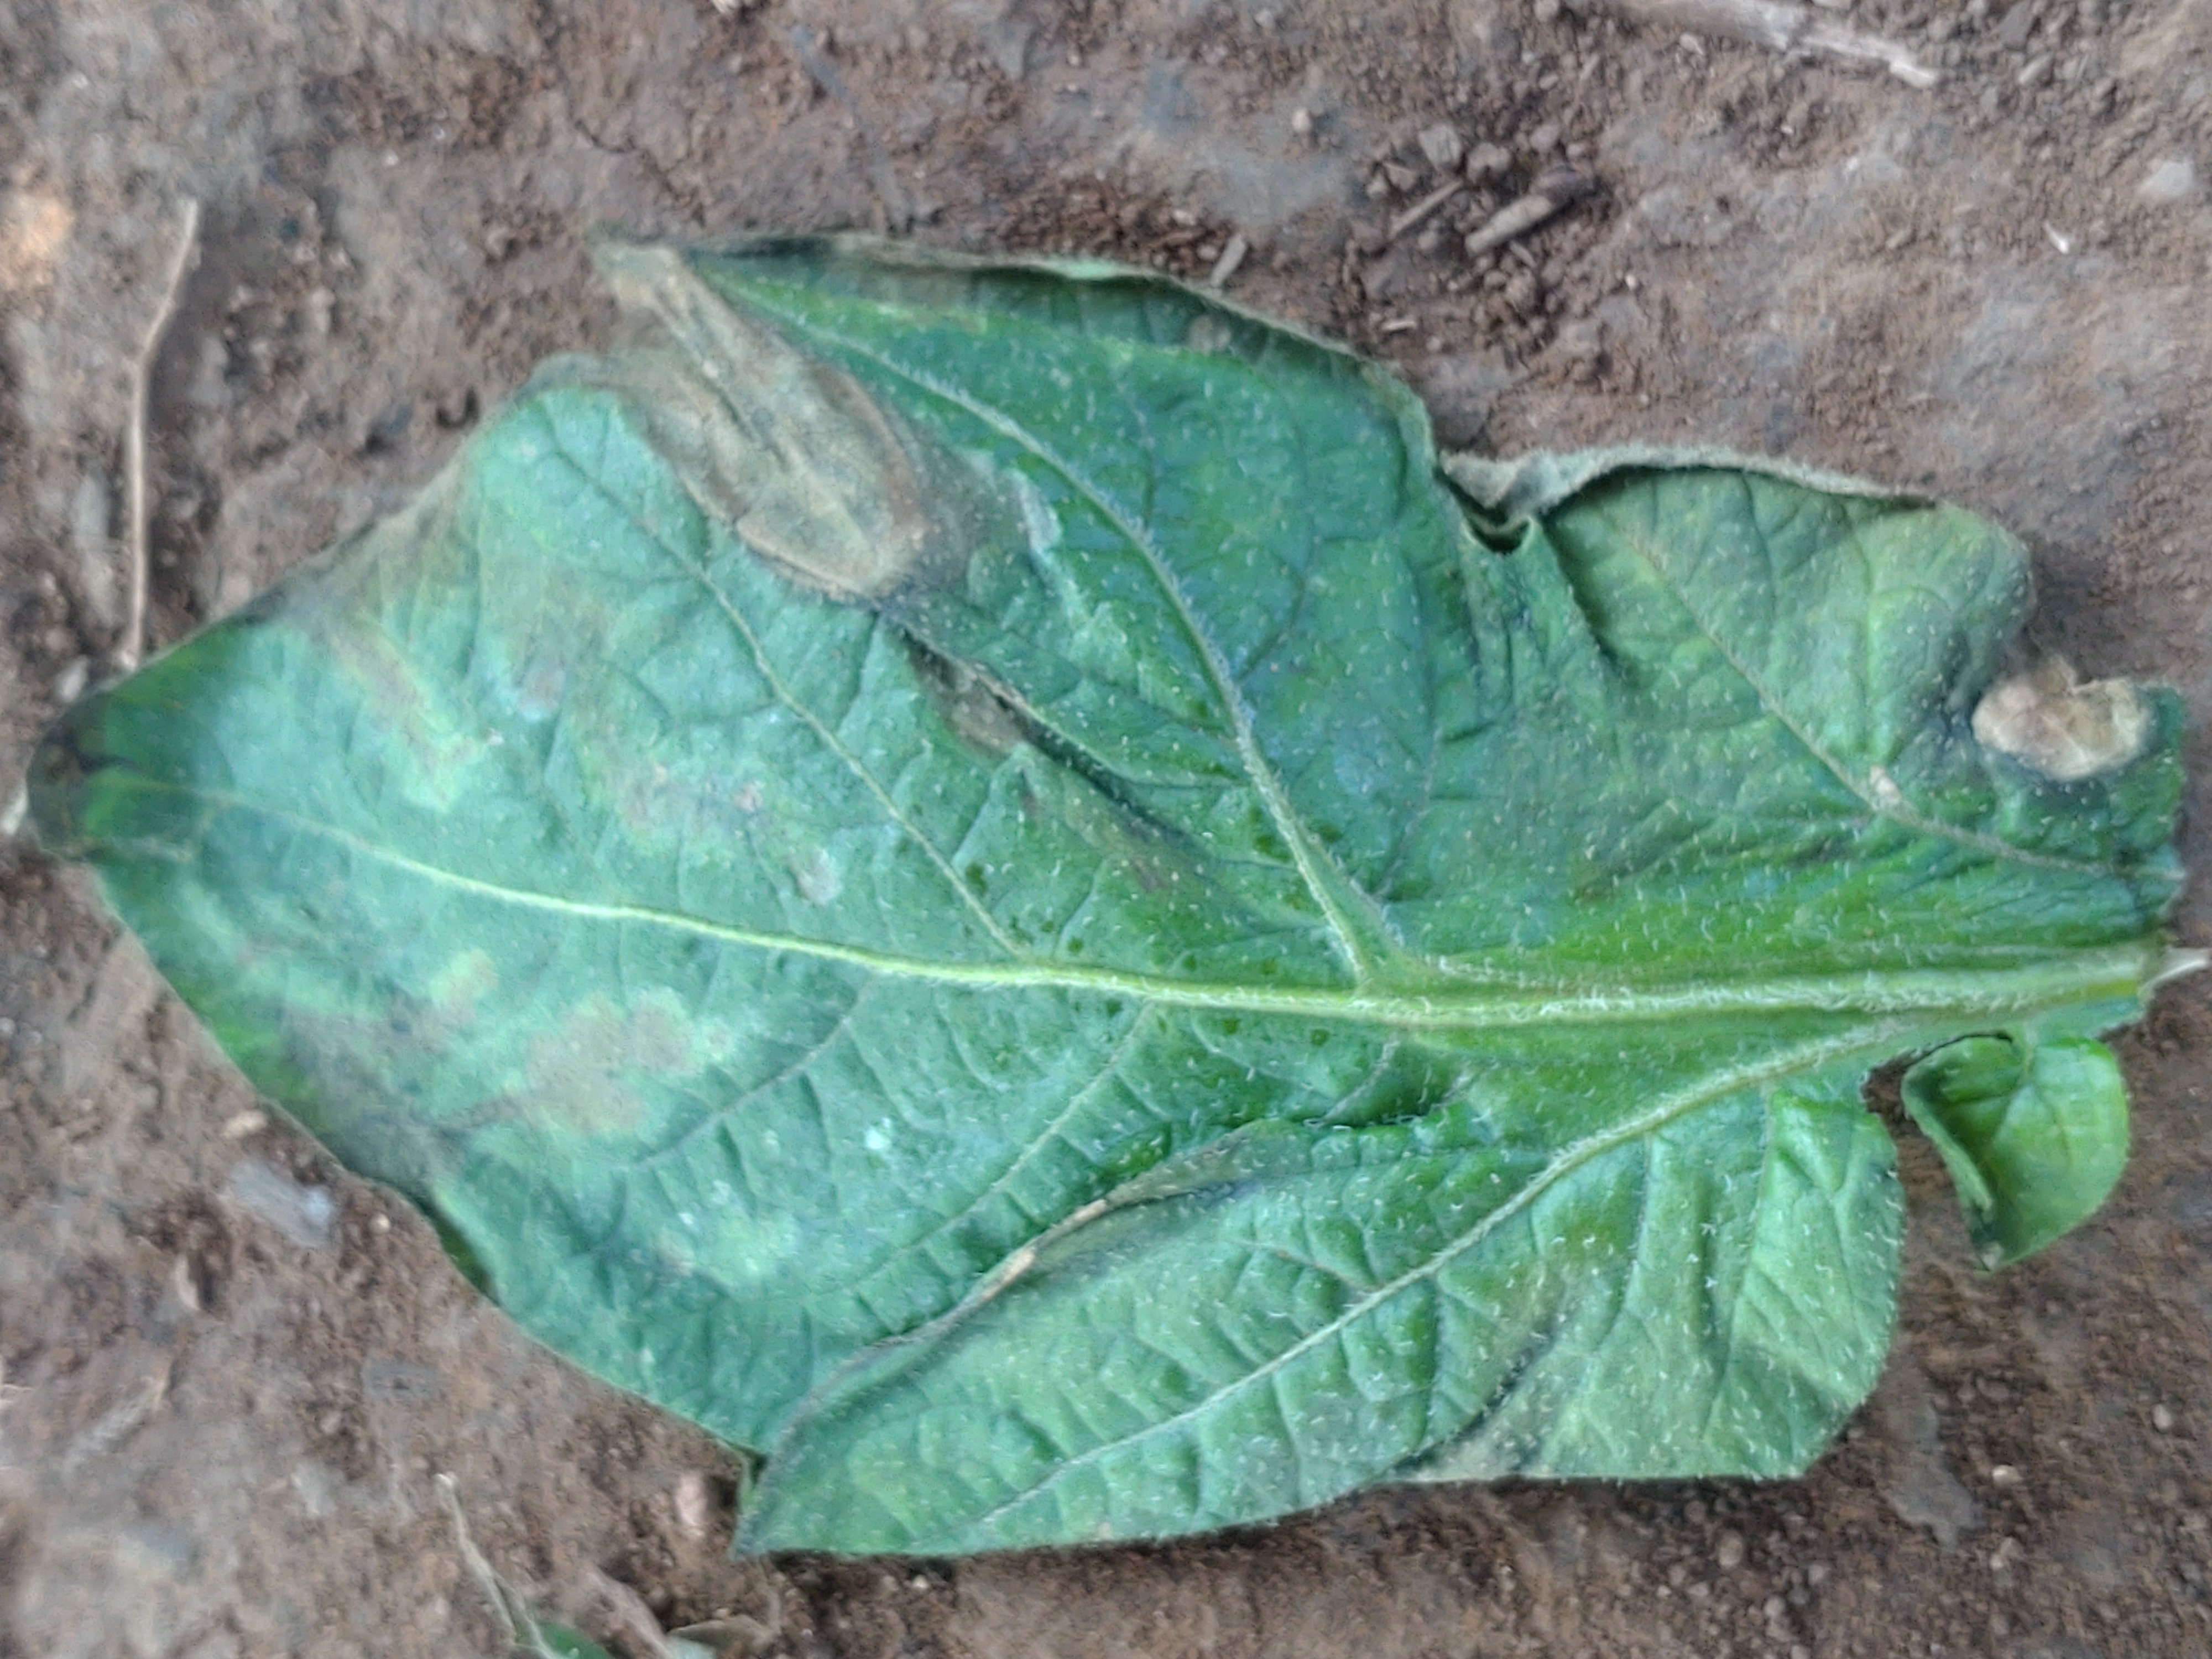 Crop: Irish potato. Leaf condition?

early blight
